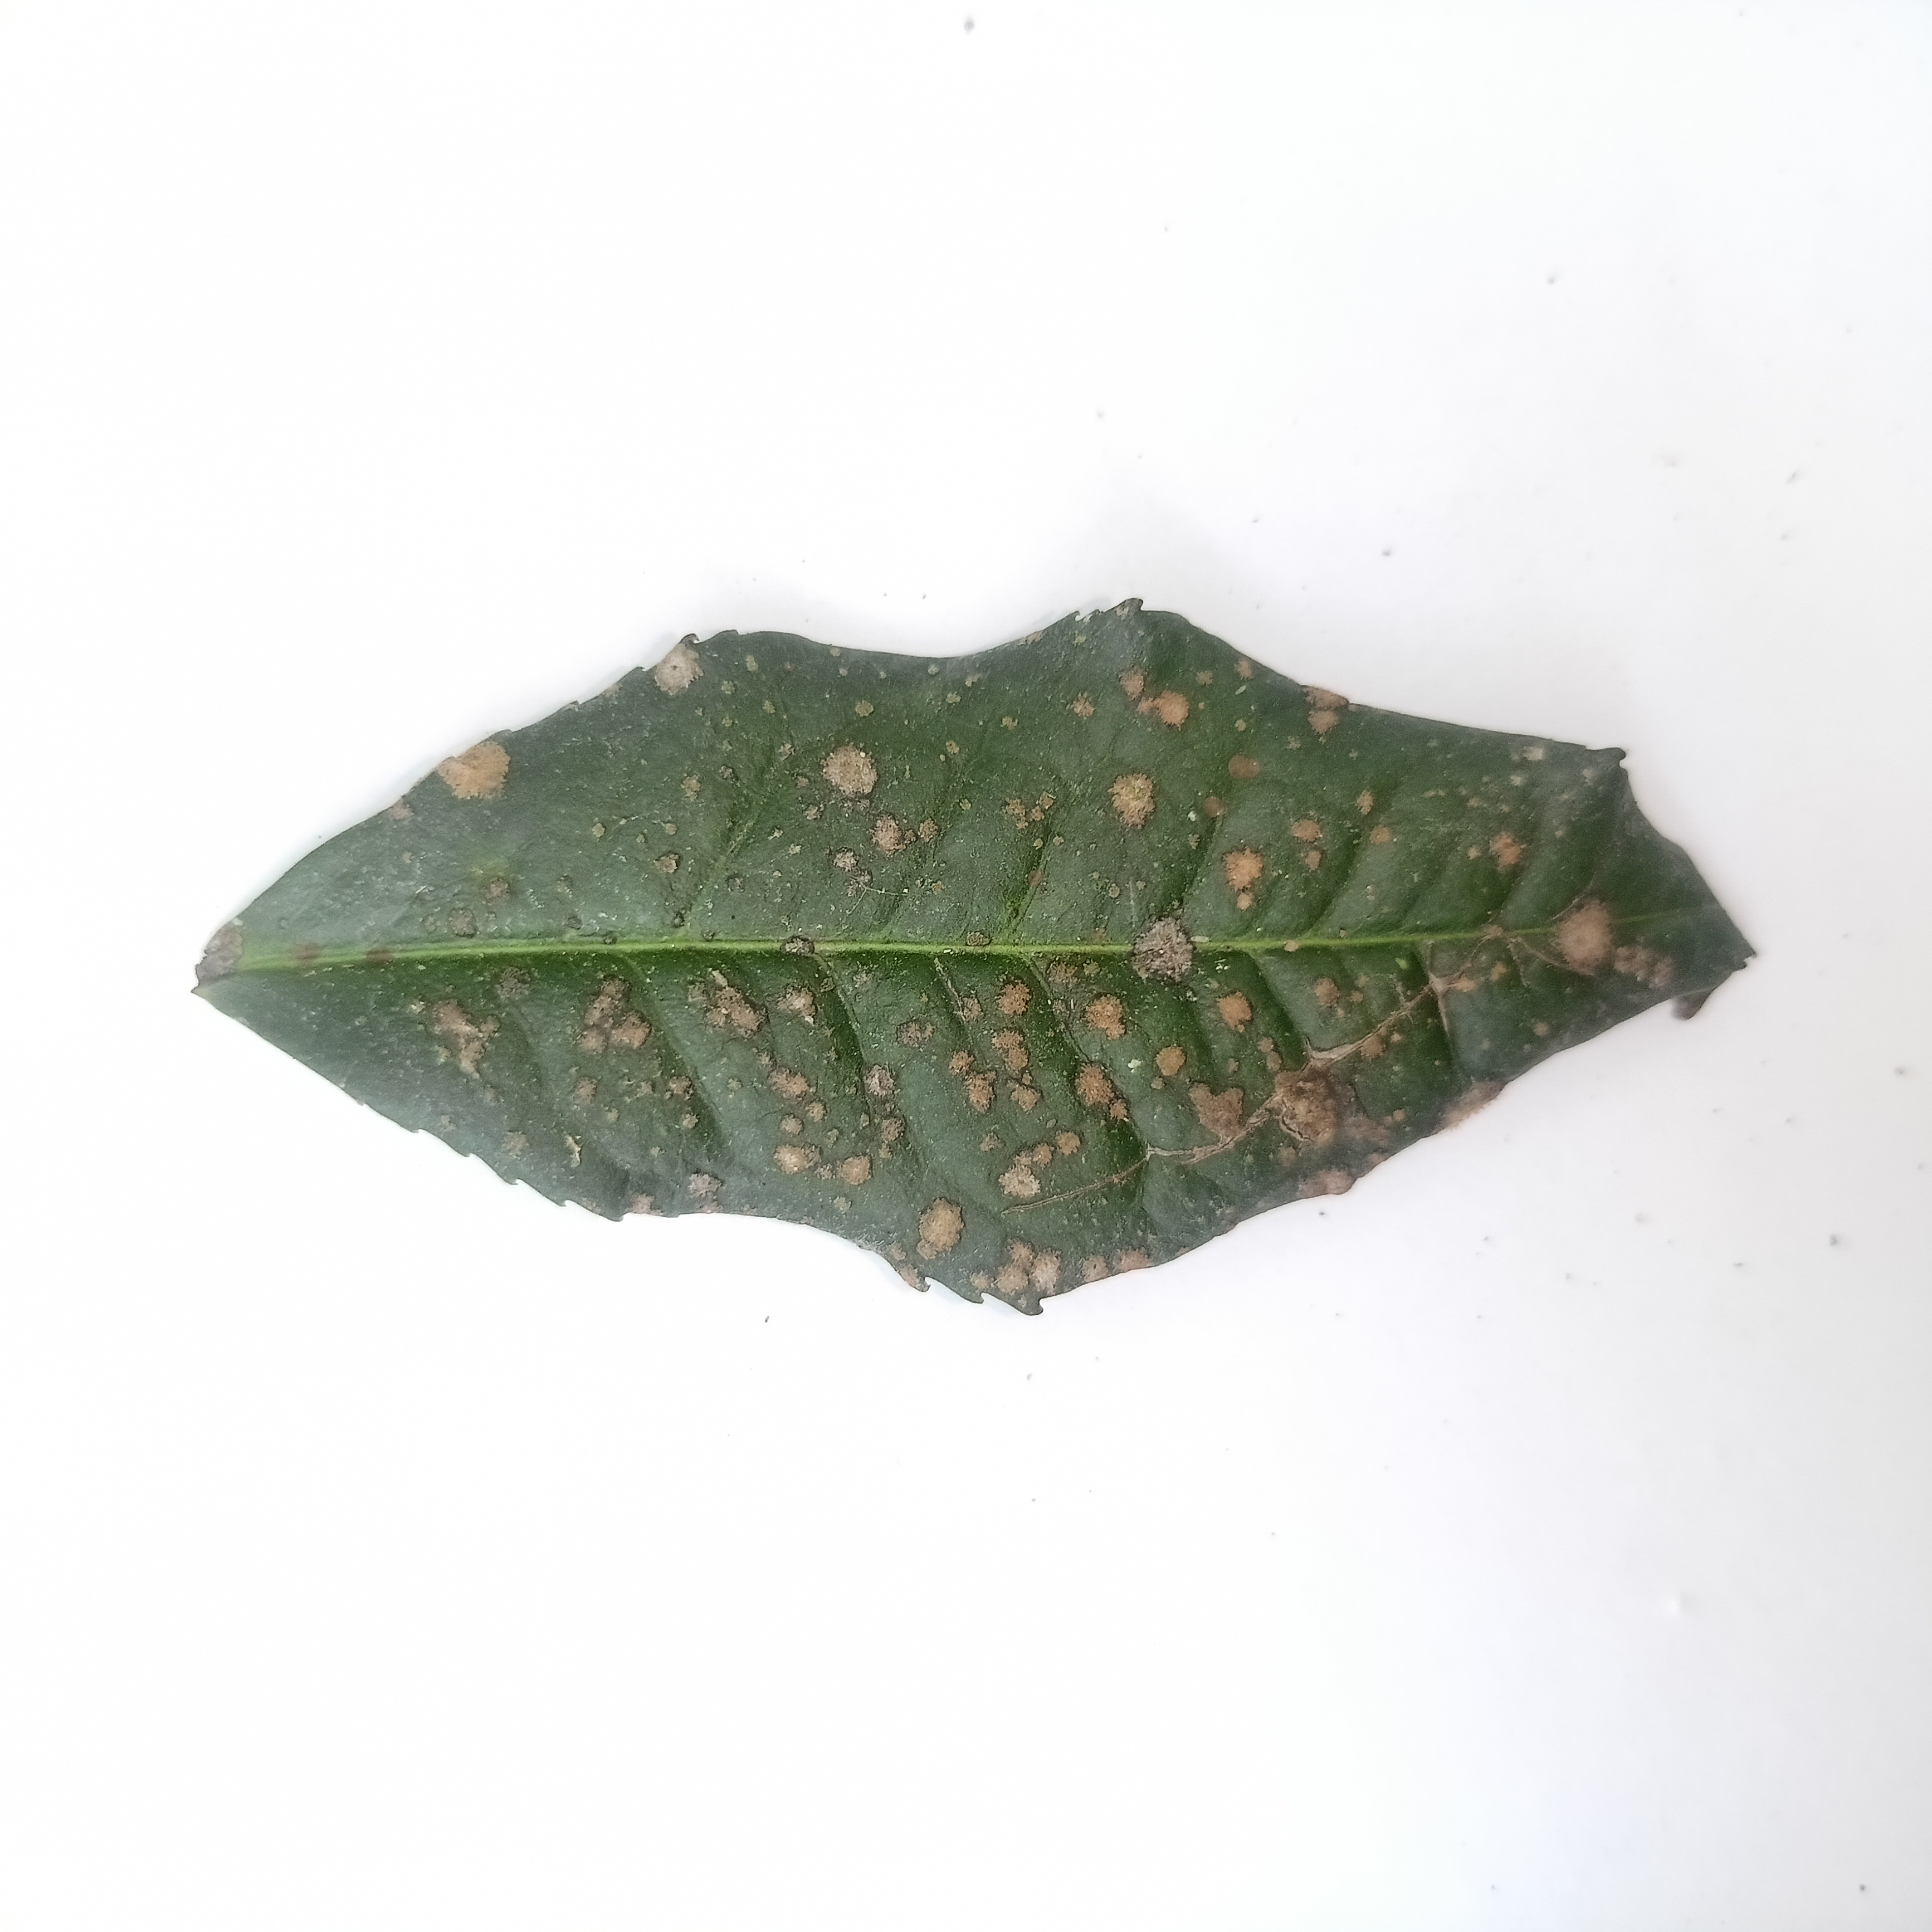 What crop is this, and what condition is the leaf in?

tea, algal leaf
